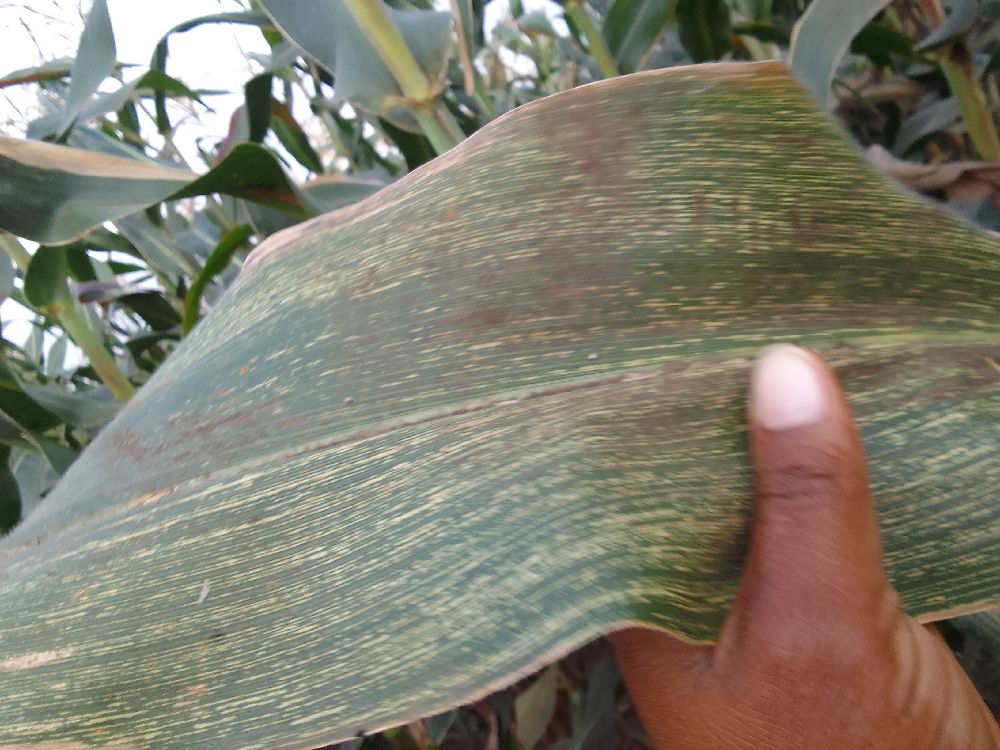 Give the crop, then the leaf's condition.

maize, maize streak virus
